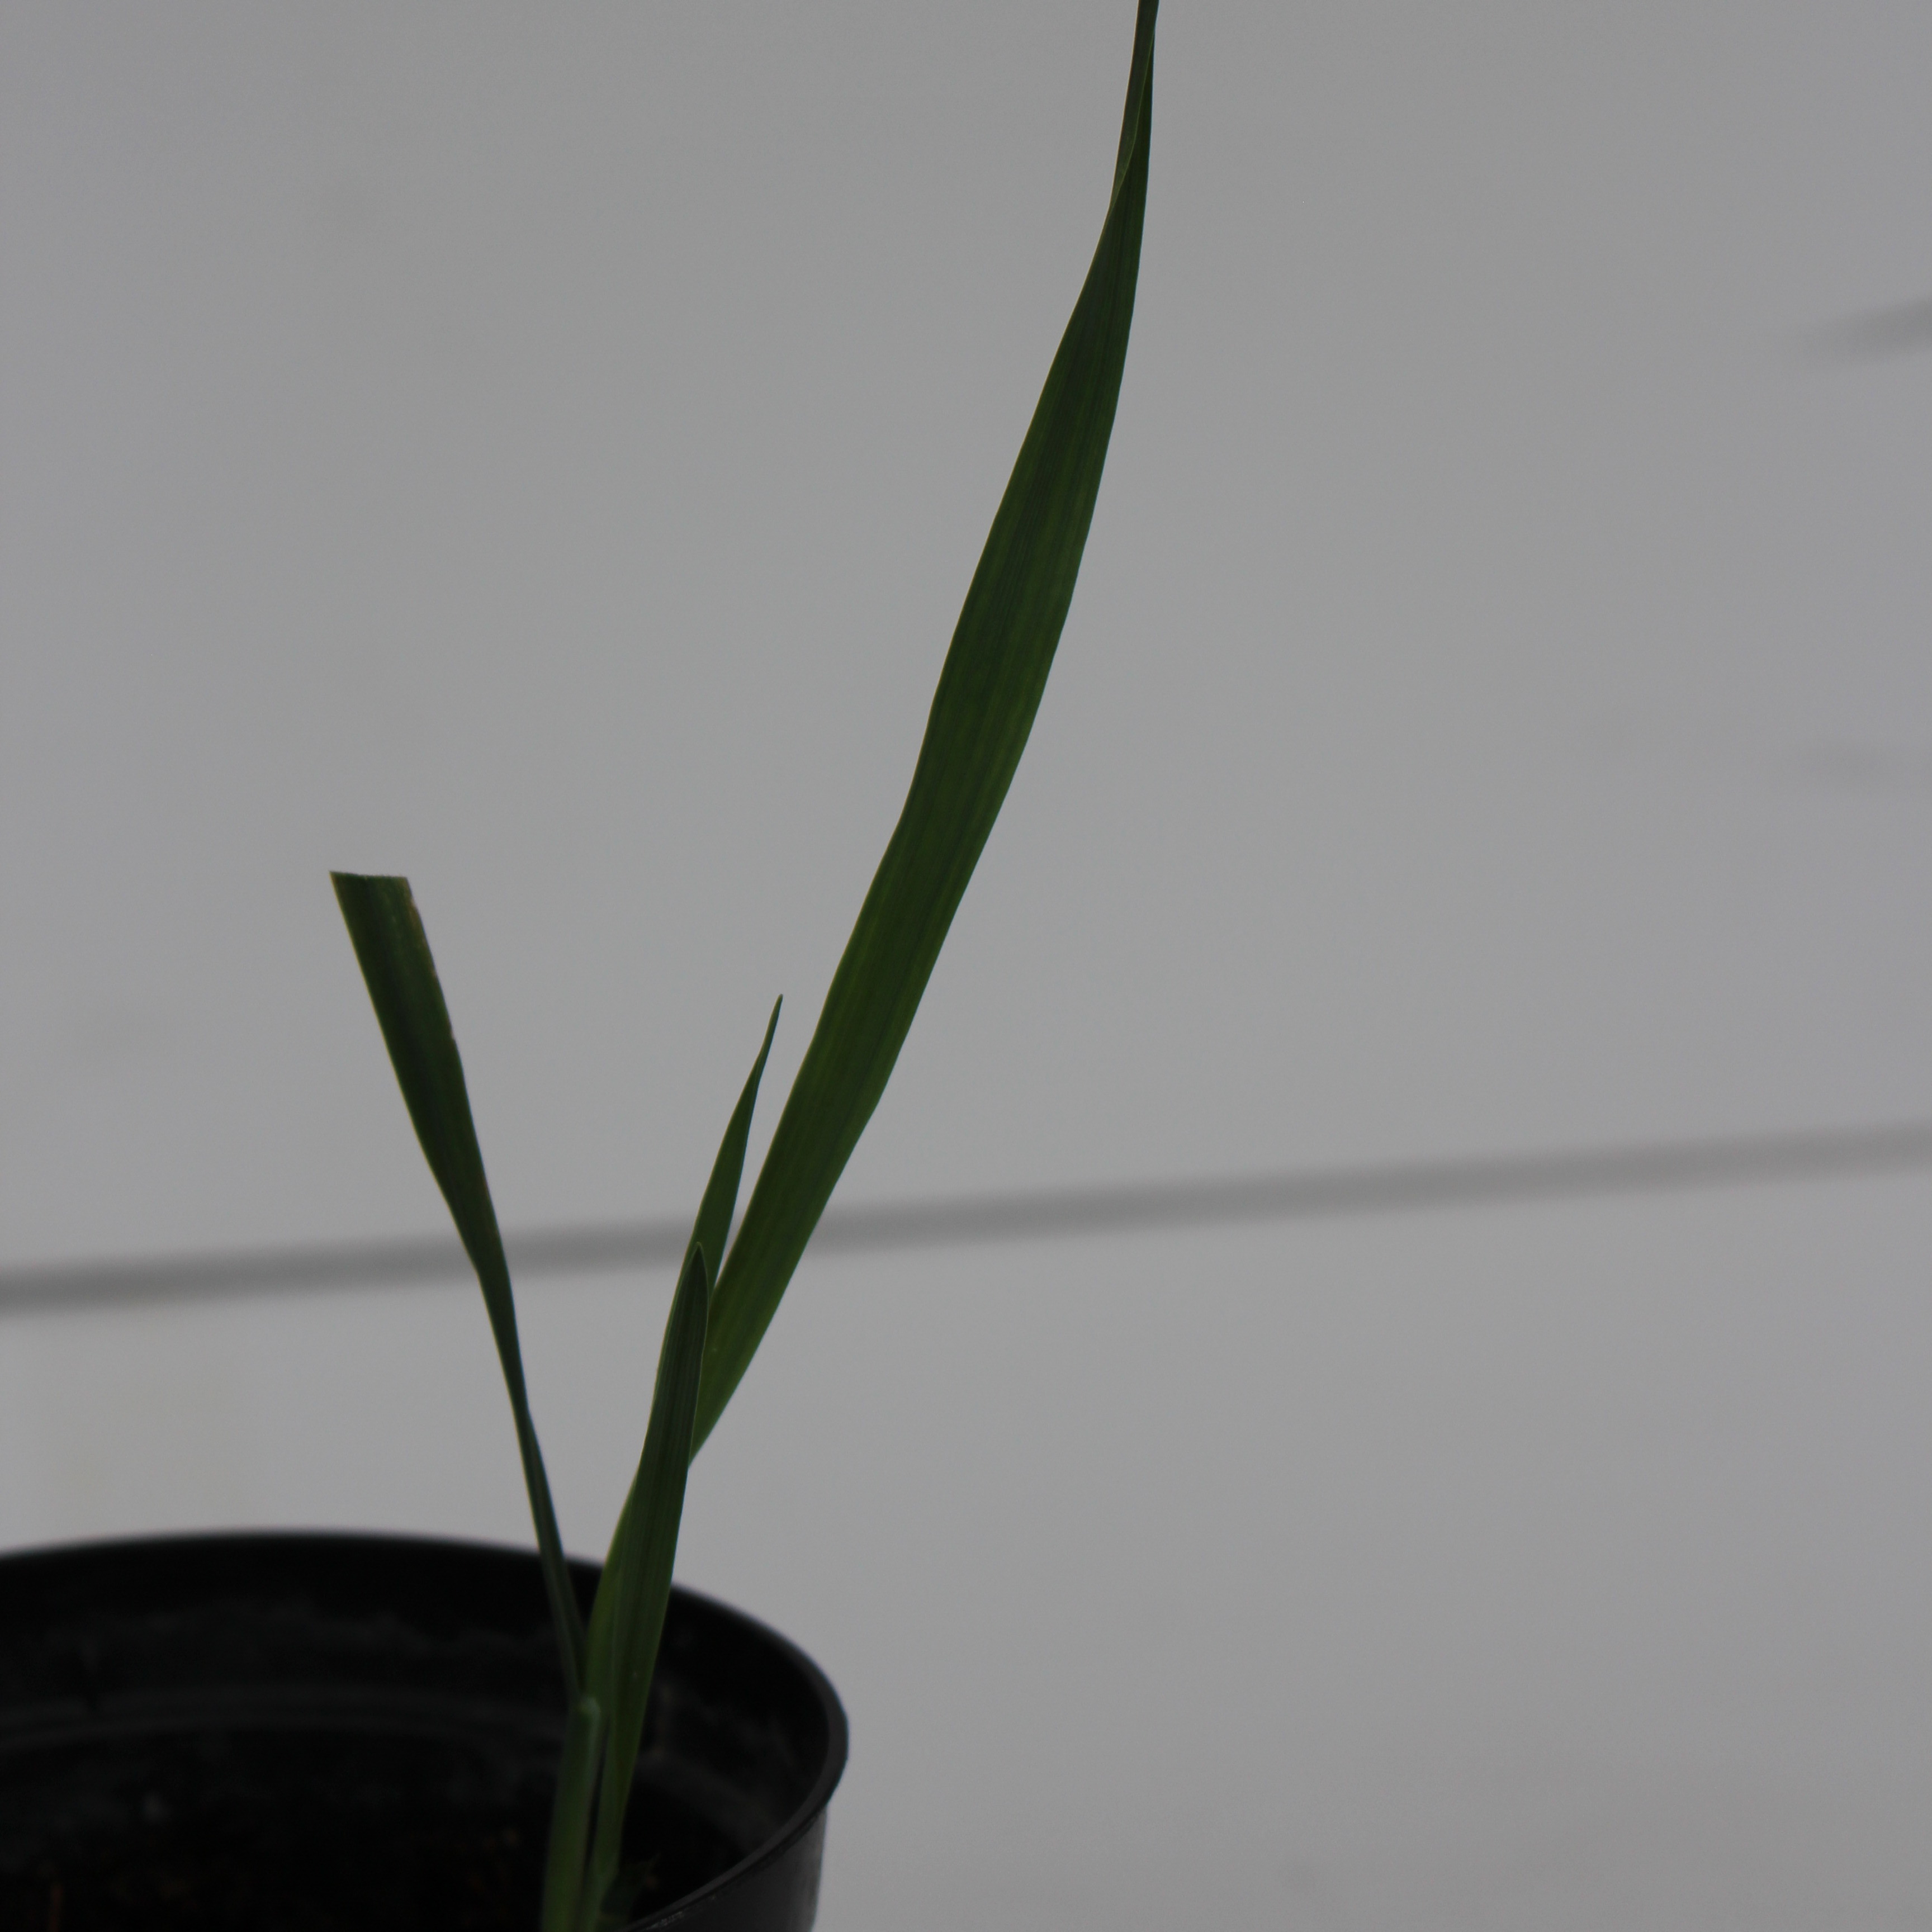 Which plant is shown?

Avena sterilis
